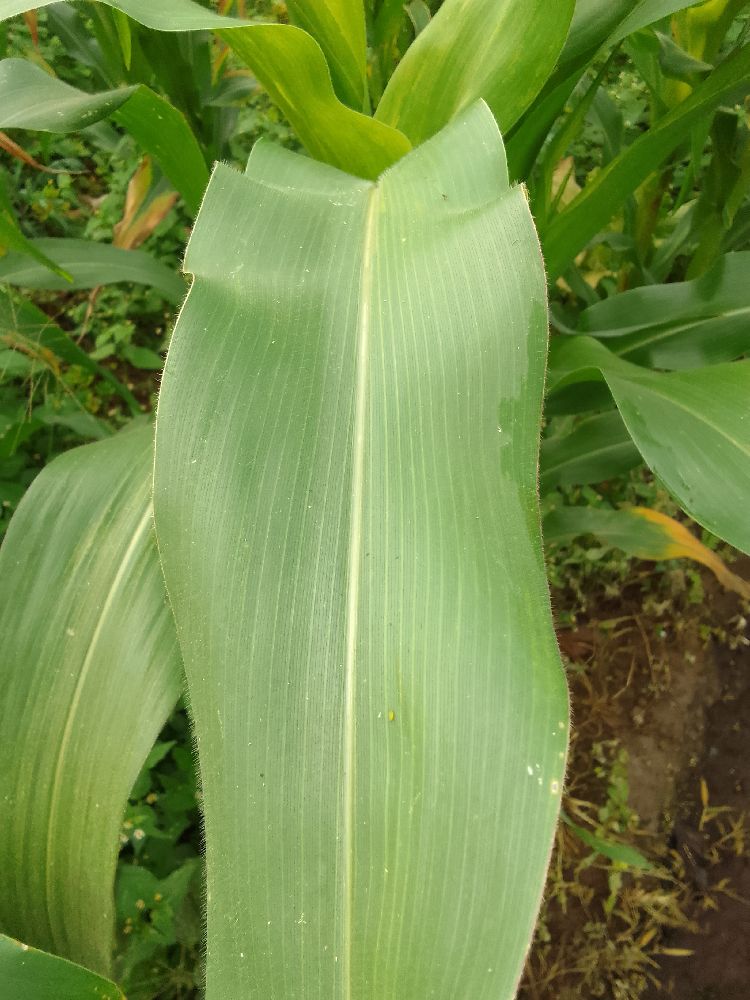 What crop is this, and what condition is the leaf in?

maize, healthy
